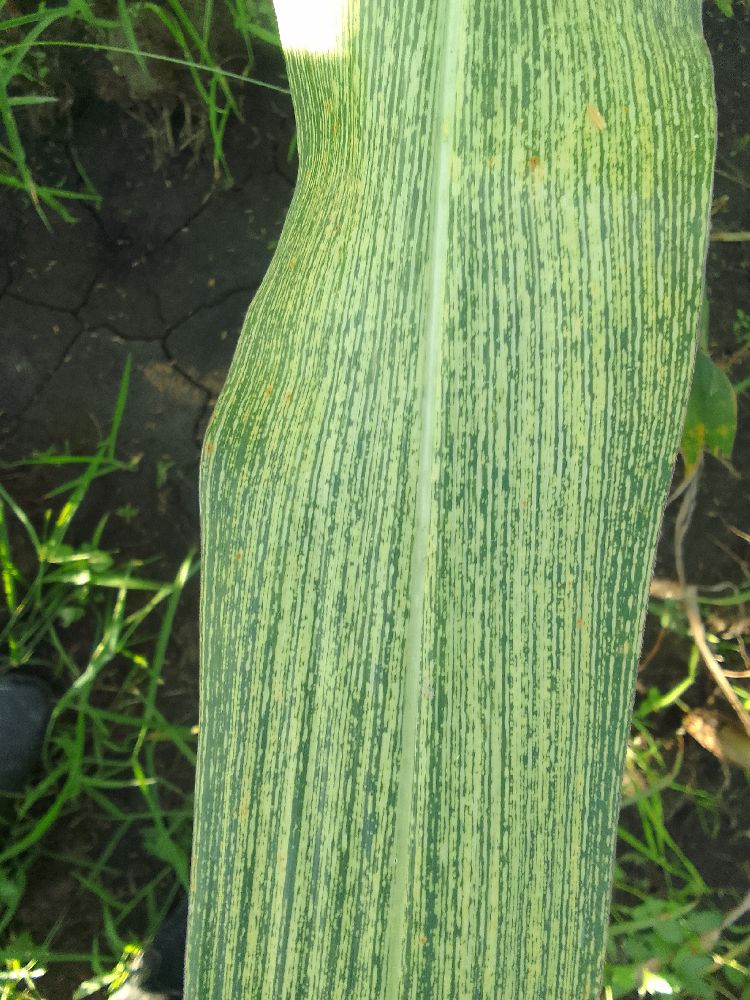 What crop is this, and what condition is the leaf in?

maize, maize streak virus
